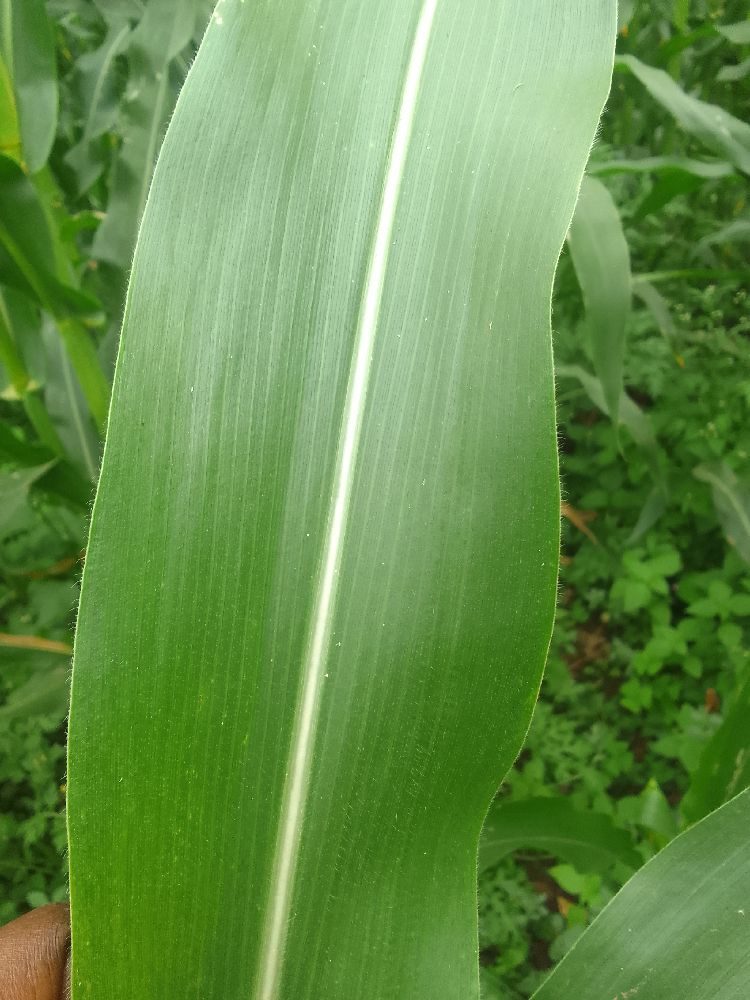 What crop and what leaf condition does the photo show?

maize, healthy
